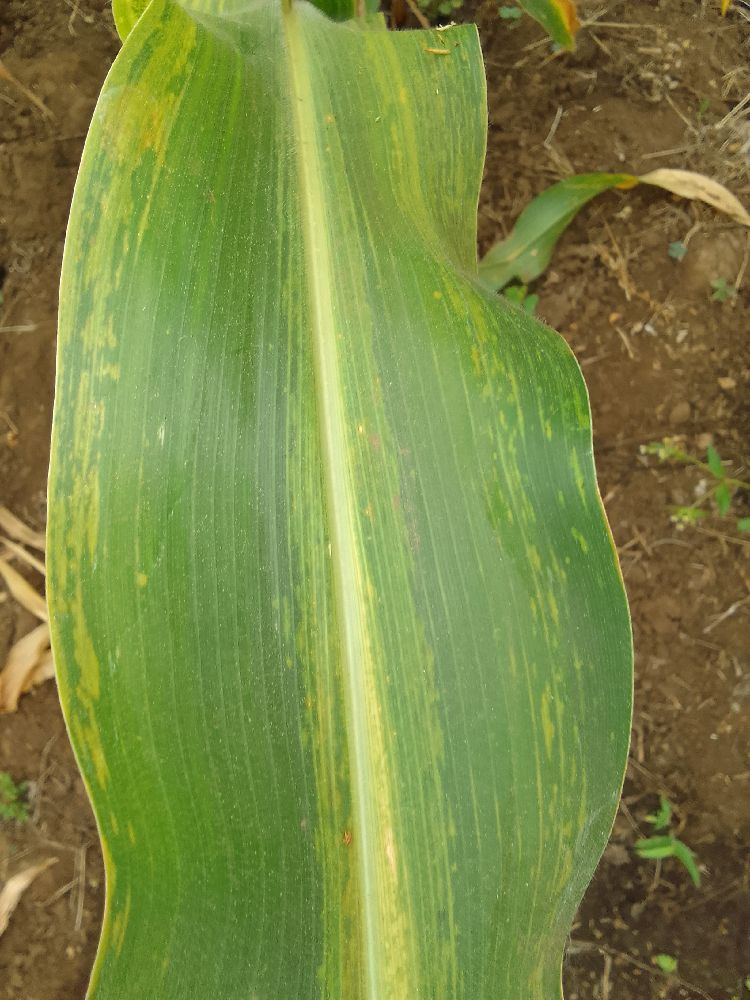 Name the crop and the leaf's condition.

maize, maize lethal necrosis
